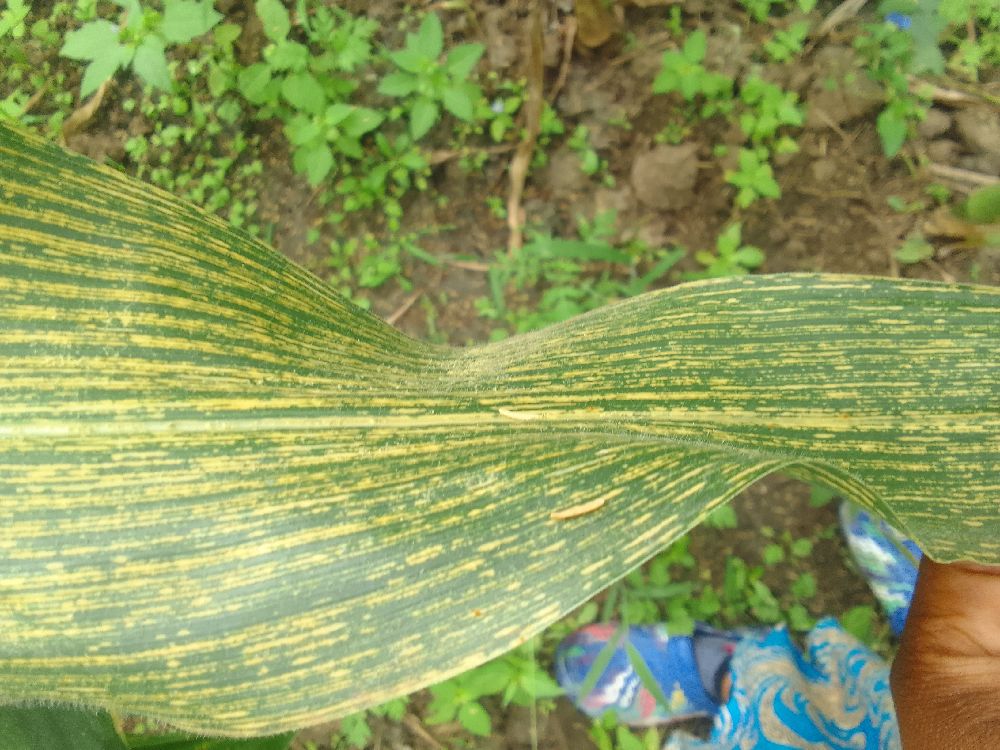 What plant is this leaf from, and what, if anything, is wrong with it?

maize, maize streak virus
